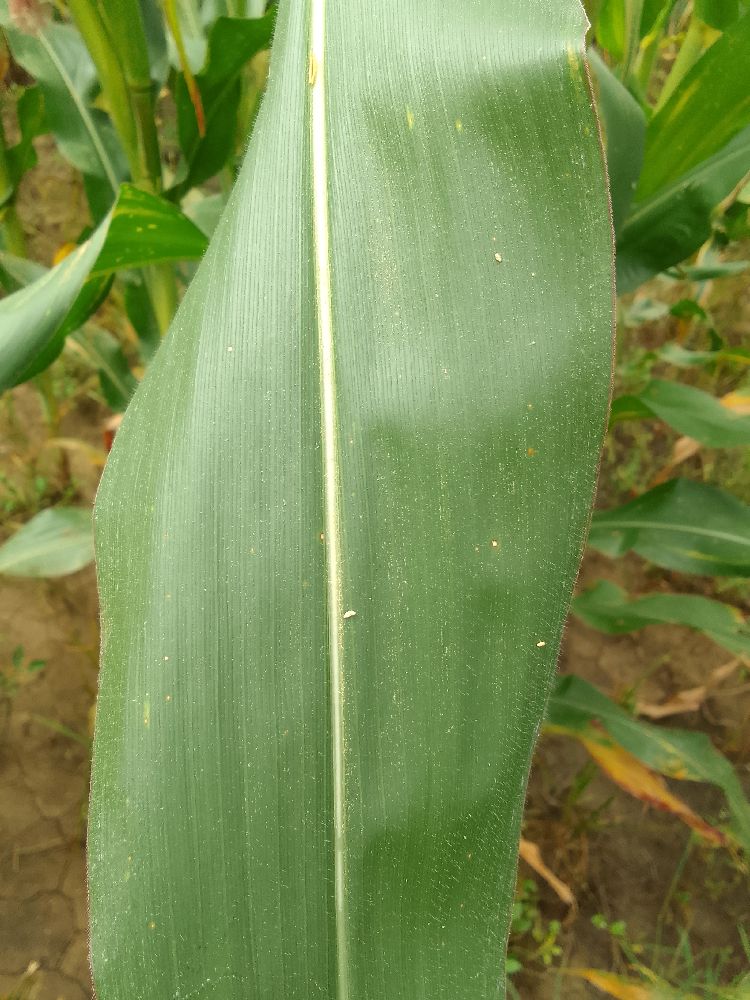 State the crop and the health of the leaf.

maize, healthy
